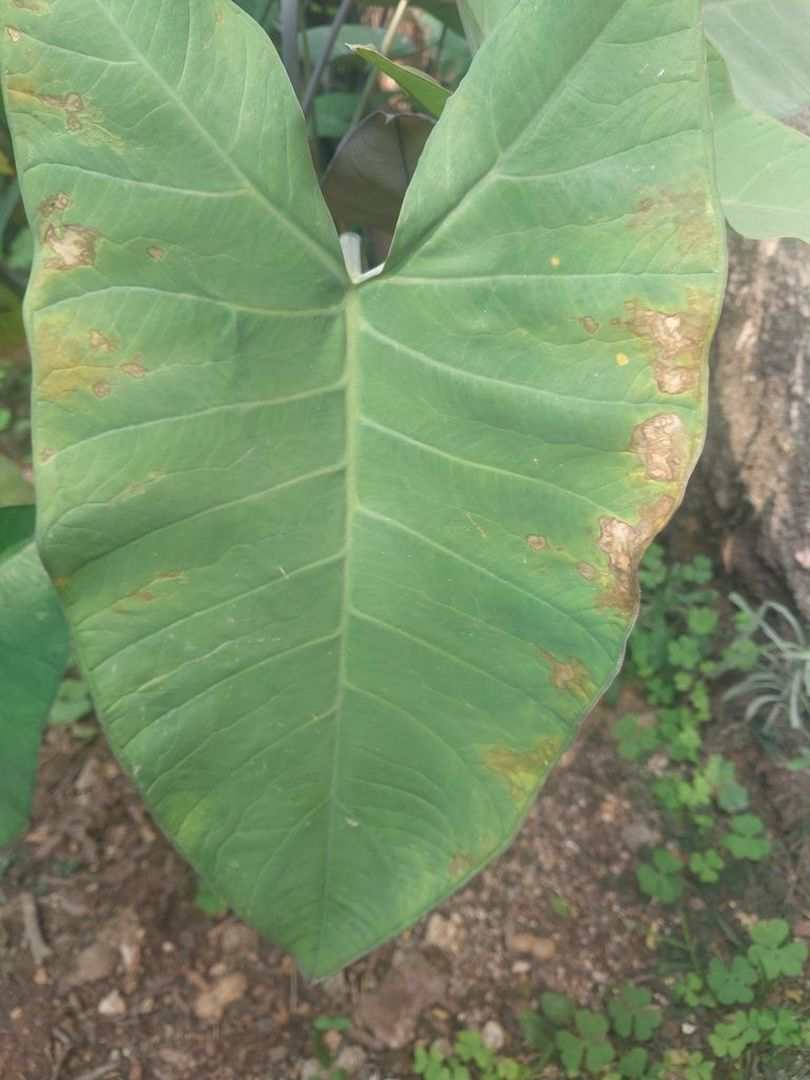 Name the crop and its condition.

taro, leaf blight
